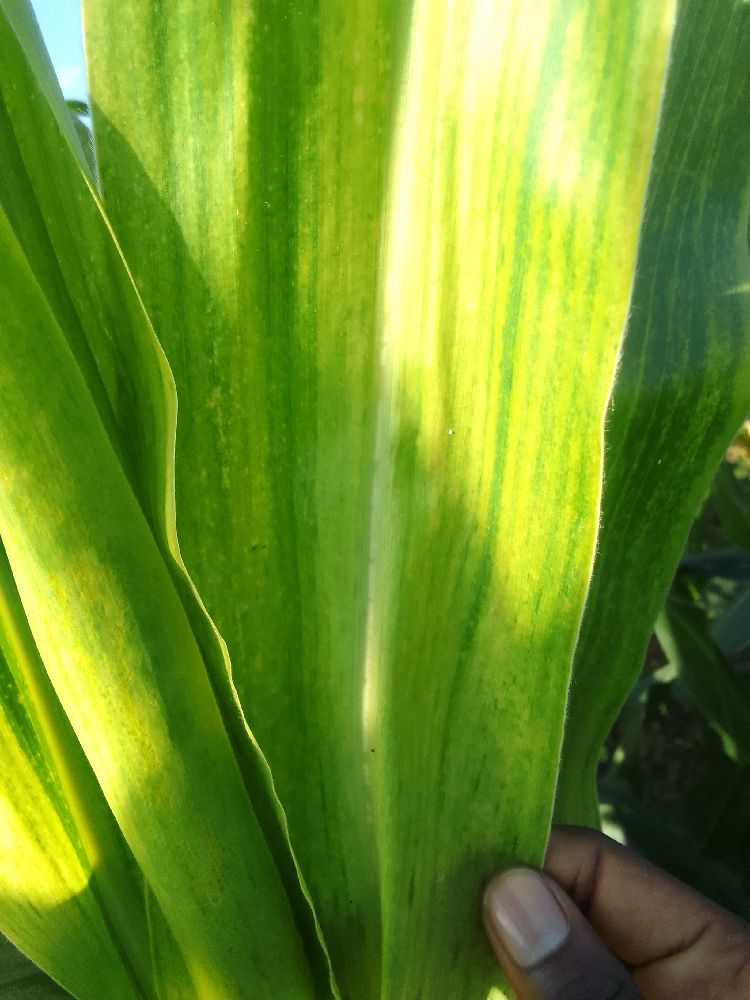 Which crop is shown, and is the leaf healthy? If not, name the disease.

maize, maize lethal necrosis
